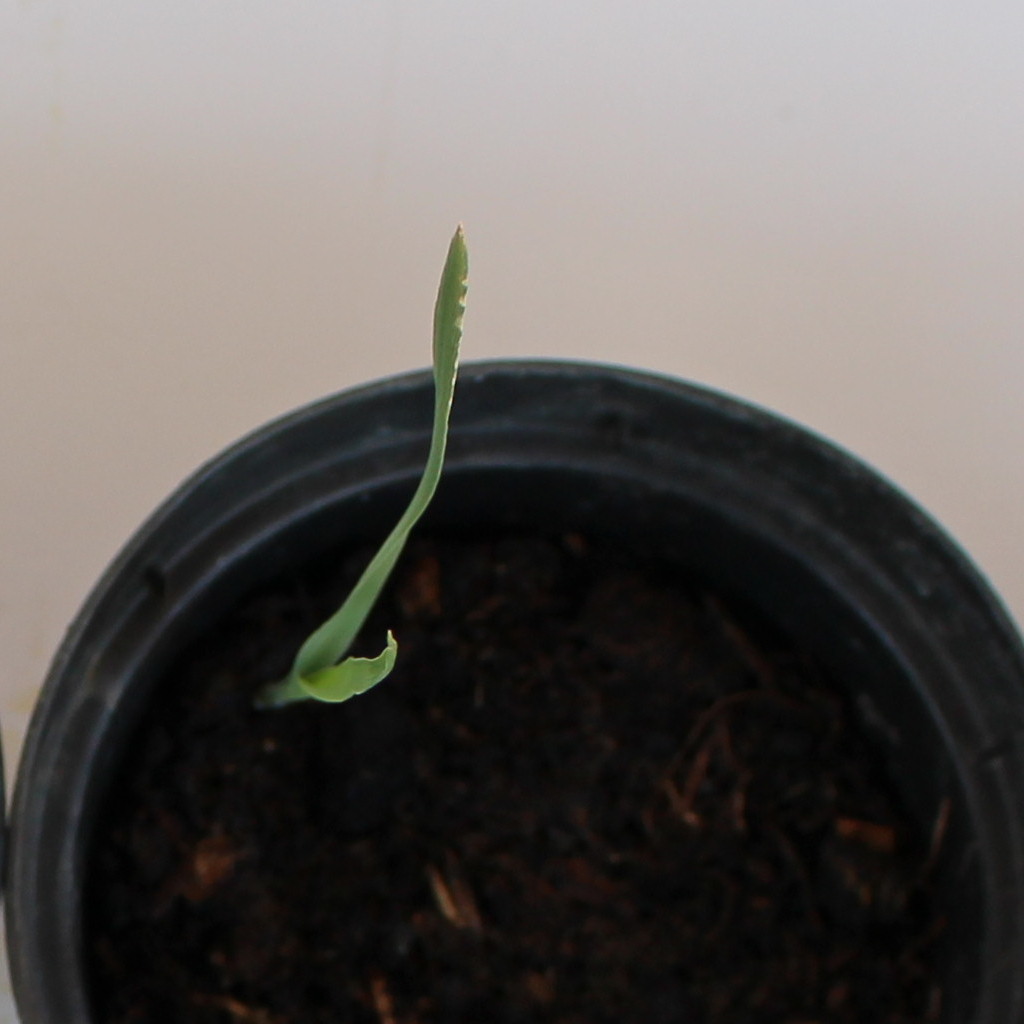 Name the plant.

Avena sterilis
